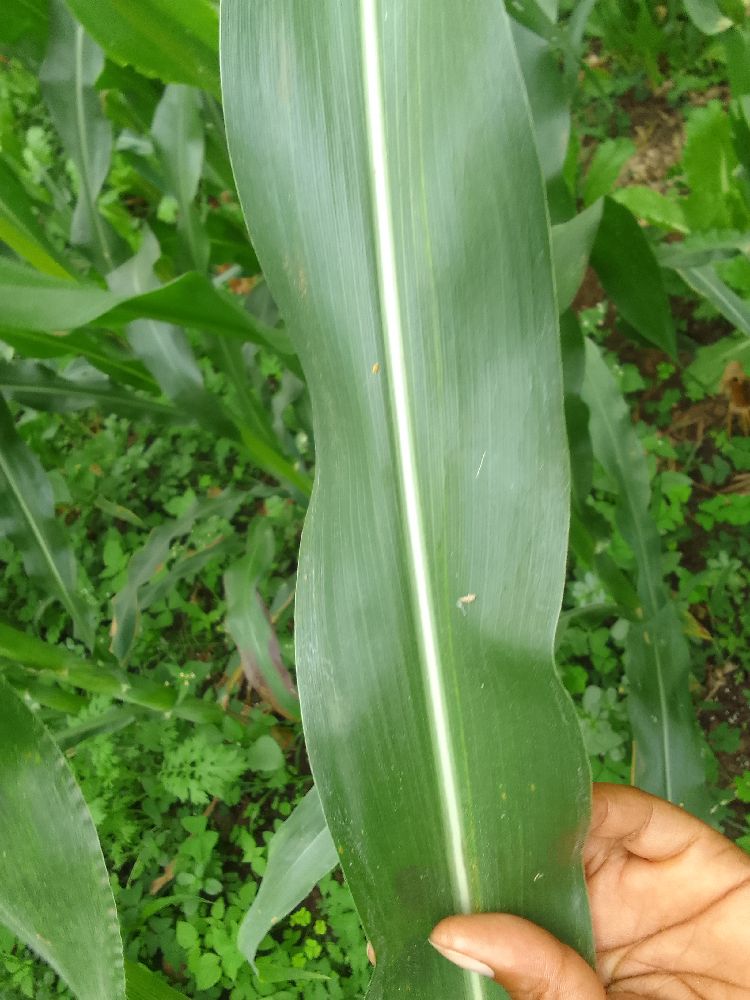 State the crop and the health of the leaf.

maize, healthy
